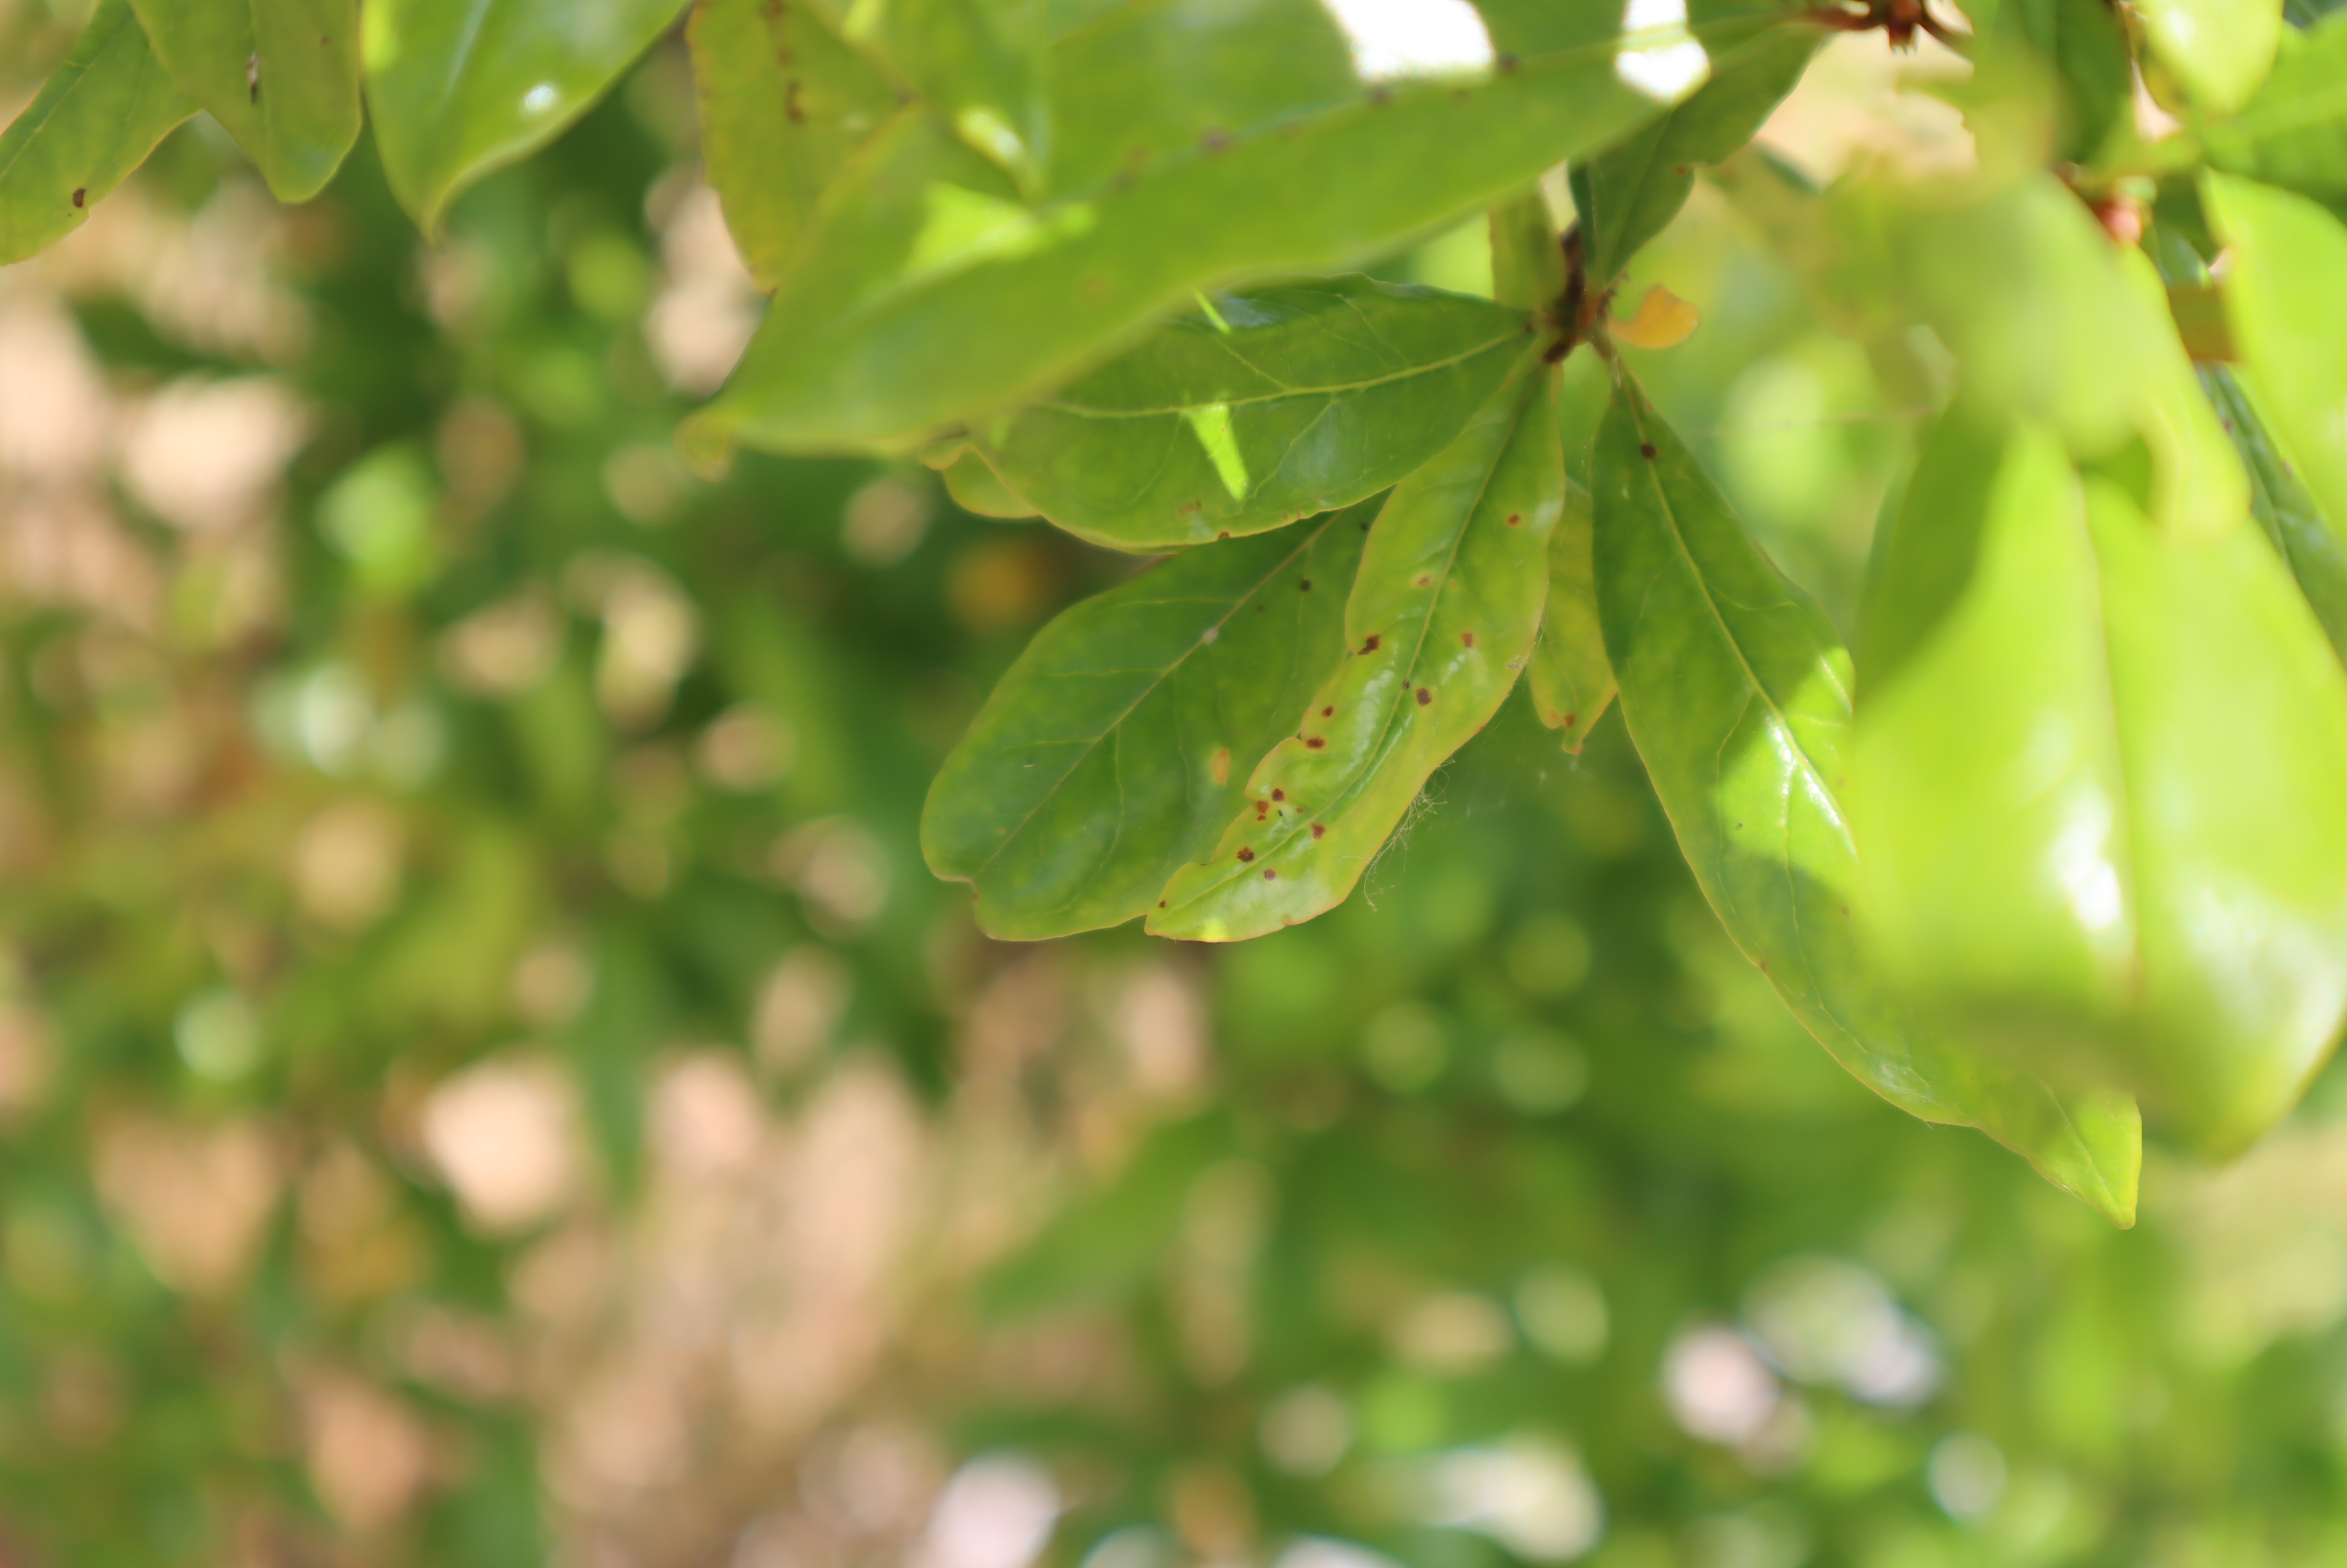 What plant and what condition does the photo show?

pomegranate, aphids, coniella granati
